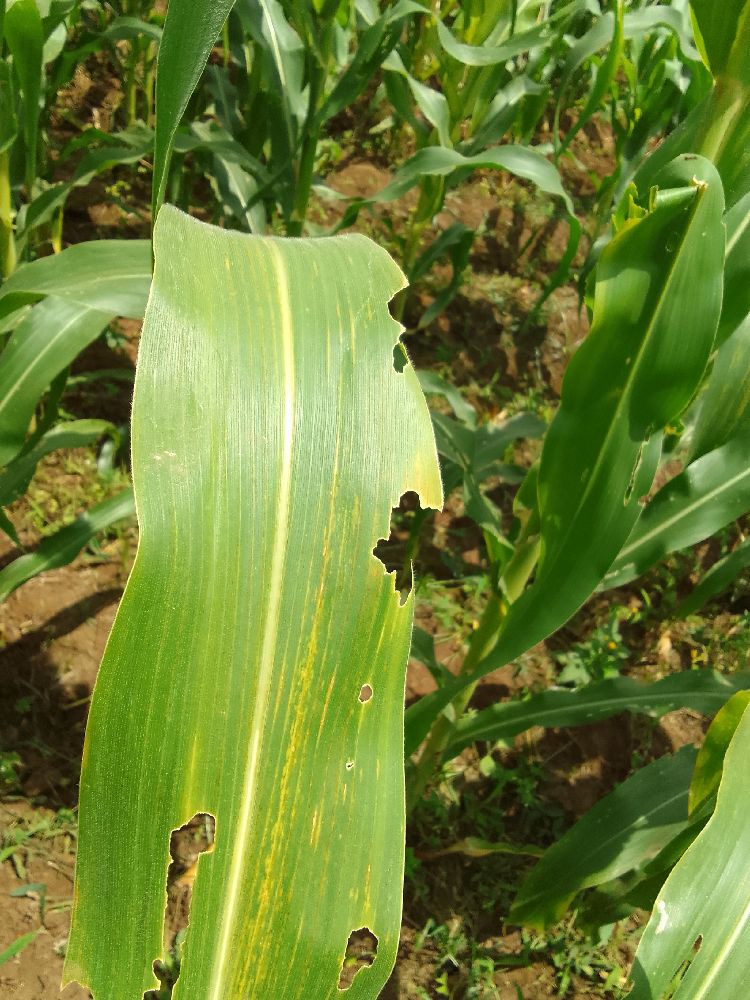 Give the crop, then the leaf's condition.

maize, maize lethal necrosis
